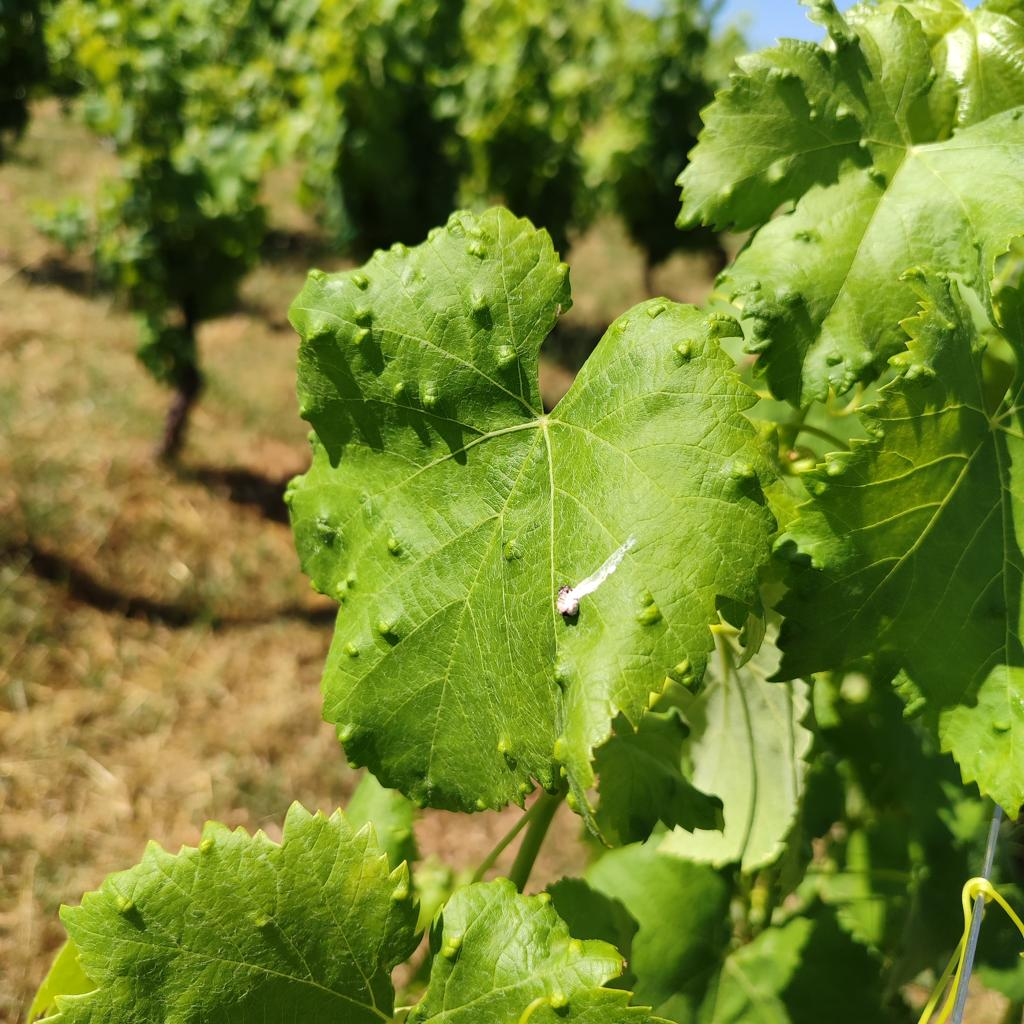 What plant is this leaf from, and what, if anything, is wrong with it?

grapevine, erineum mite
